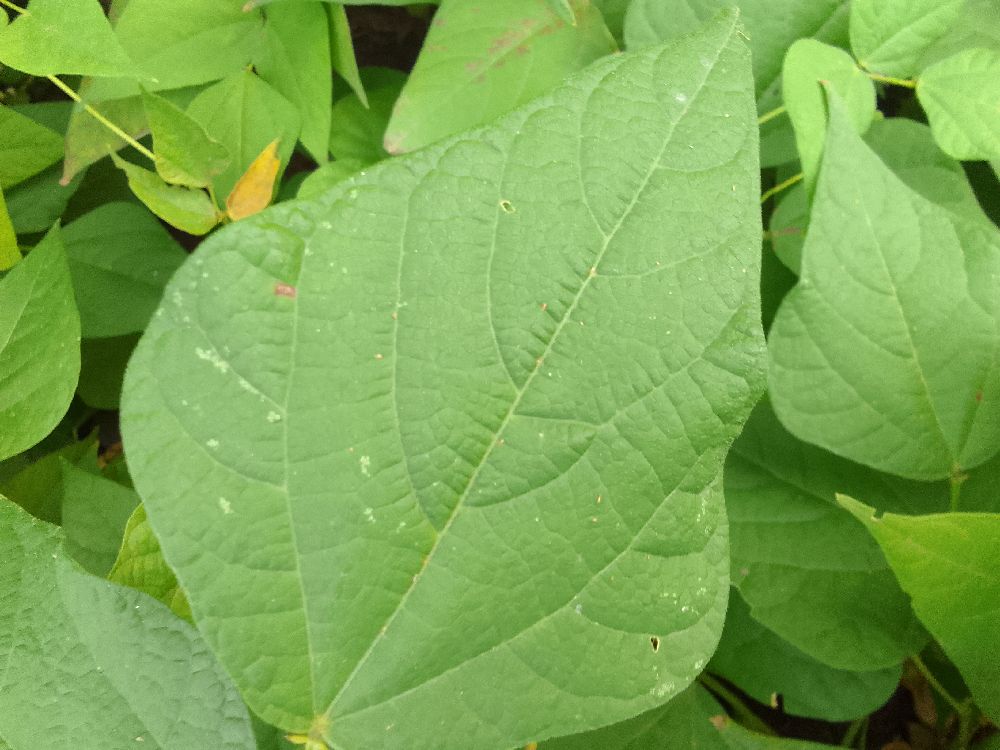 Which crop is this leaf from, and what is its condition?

common bean, healthy
